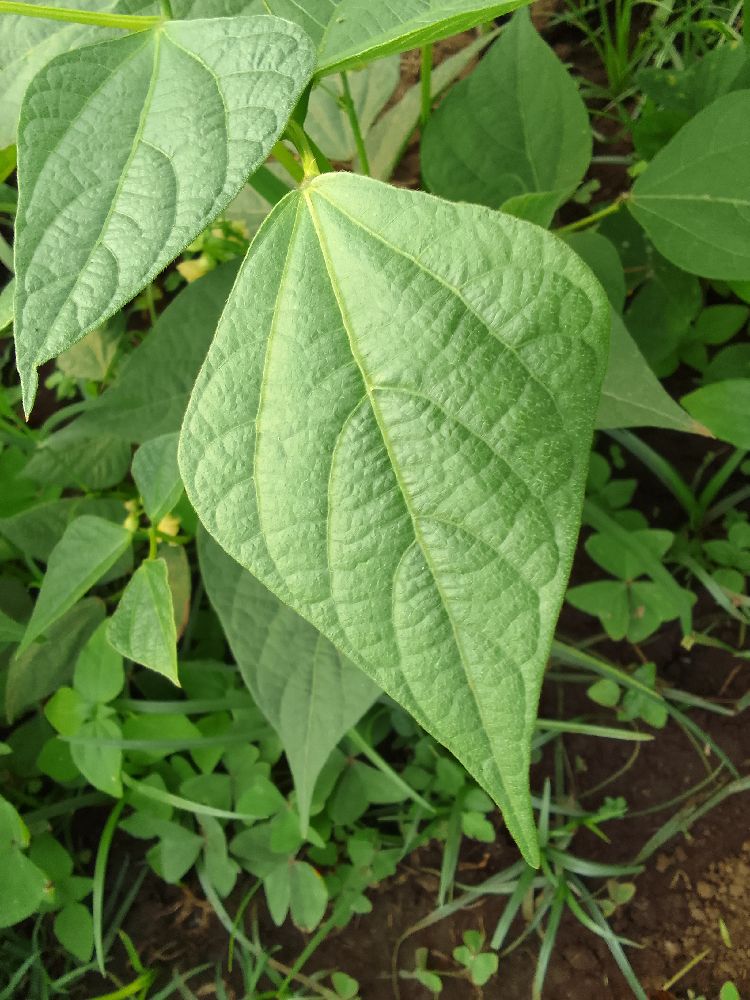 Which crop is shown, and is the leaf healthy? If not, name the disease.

common bean, healthy
